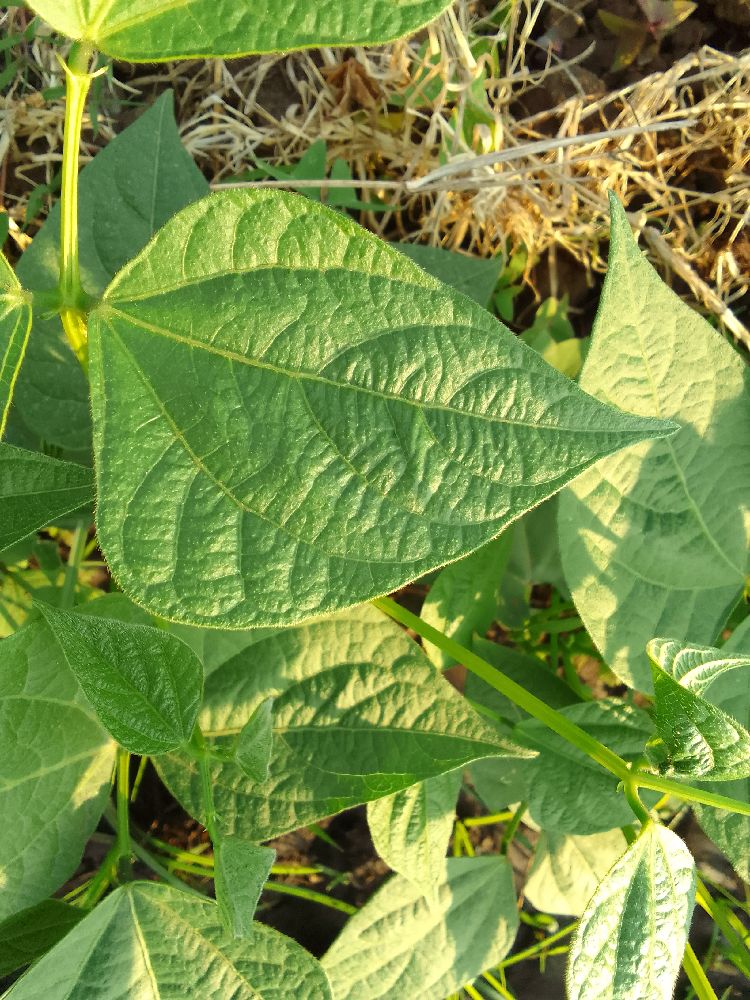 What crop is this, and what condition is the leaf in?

common bean, healthy
